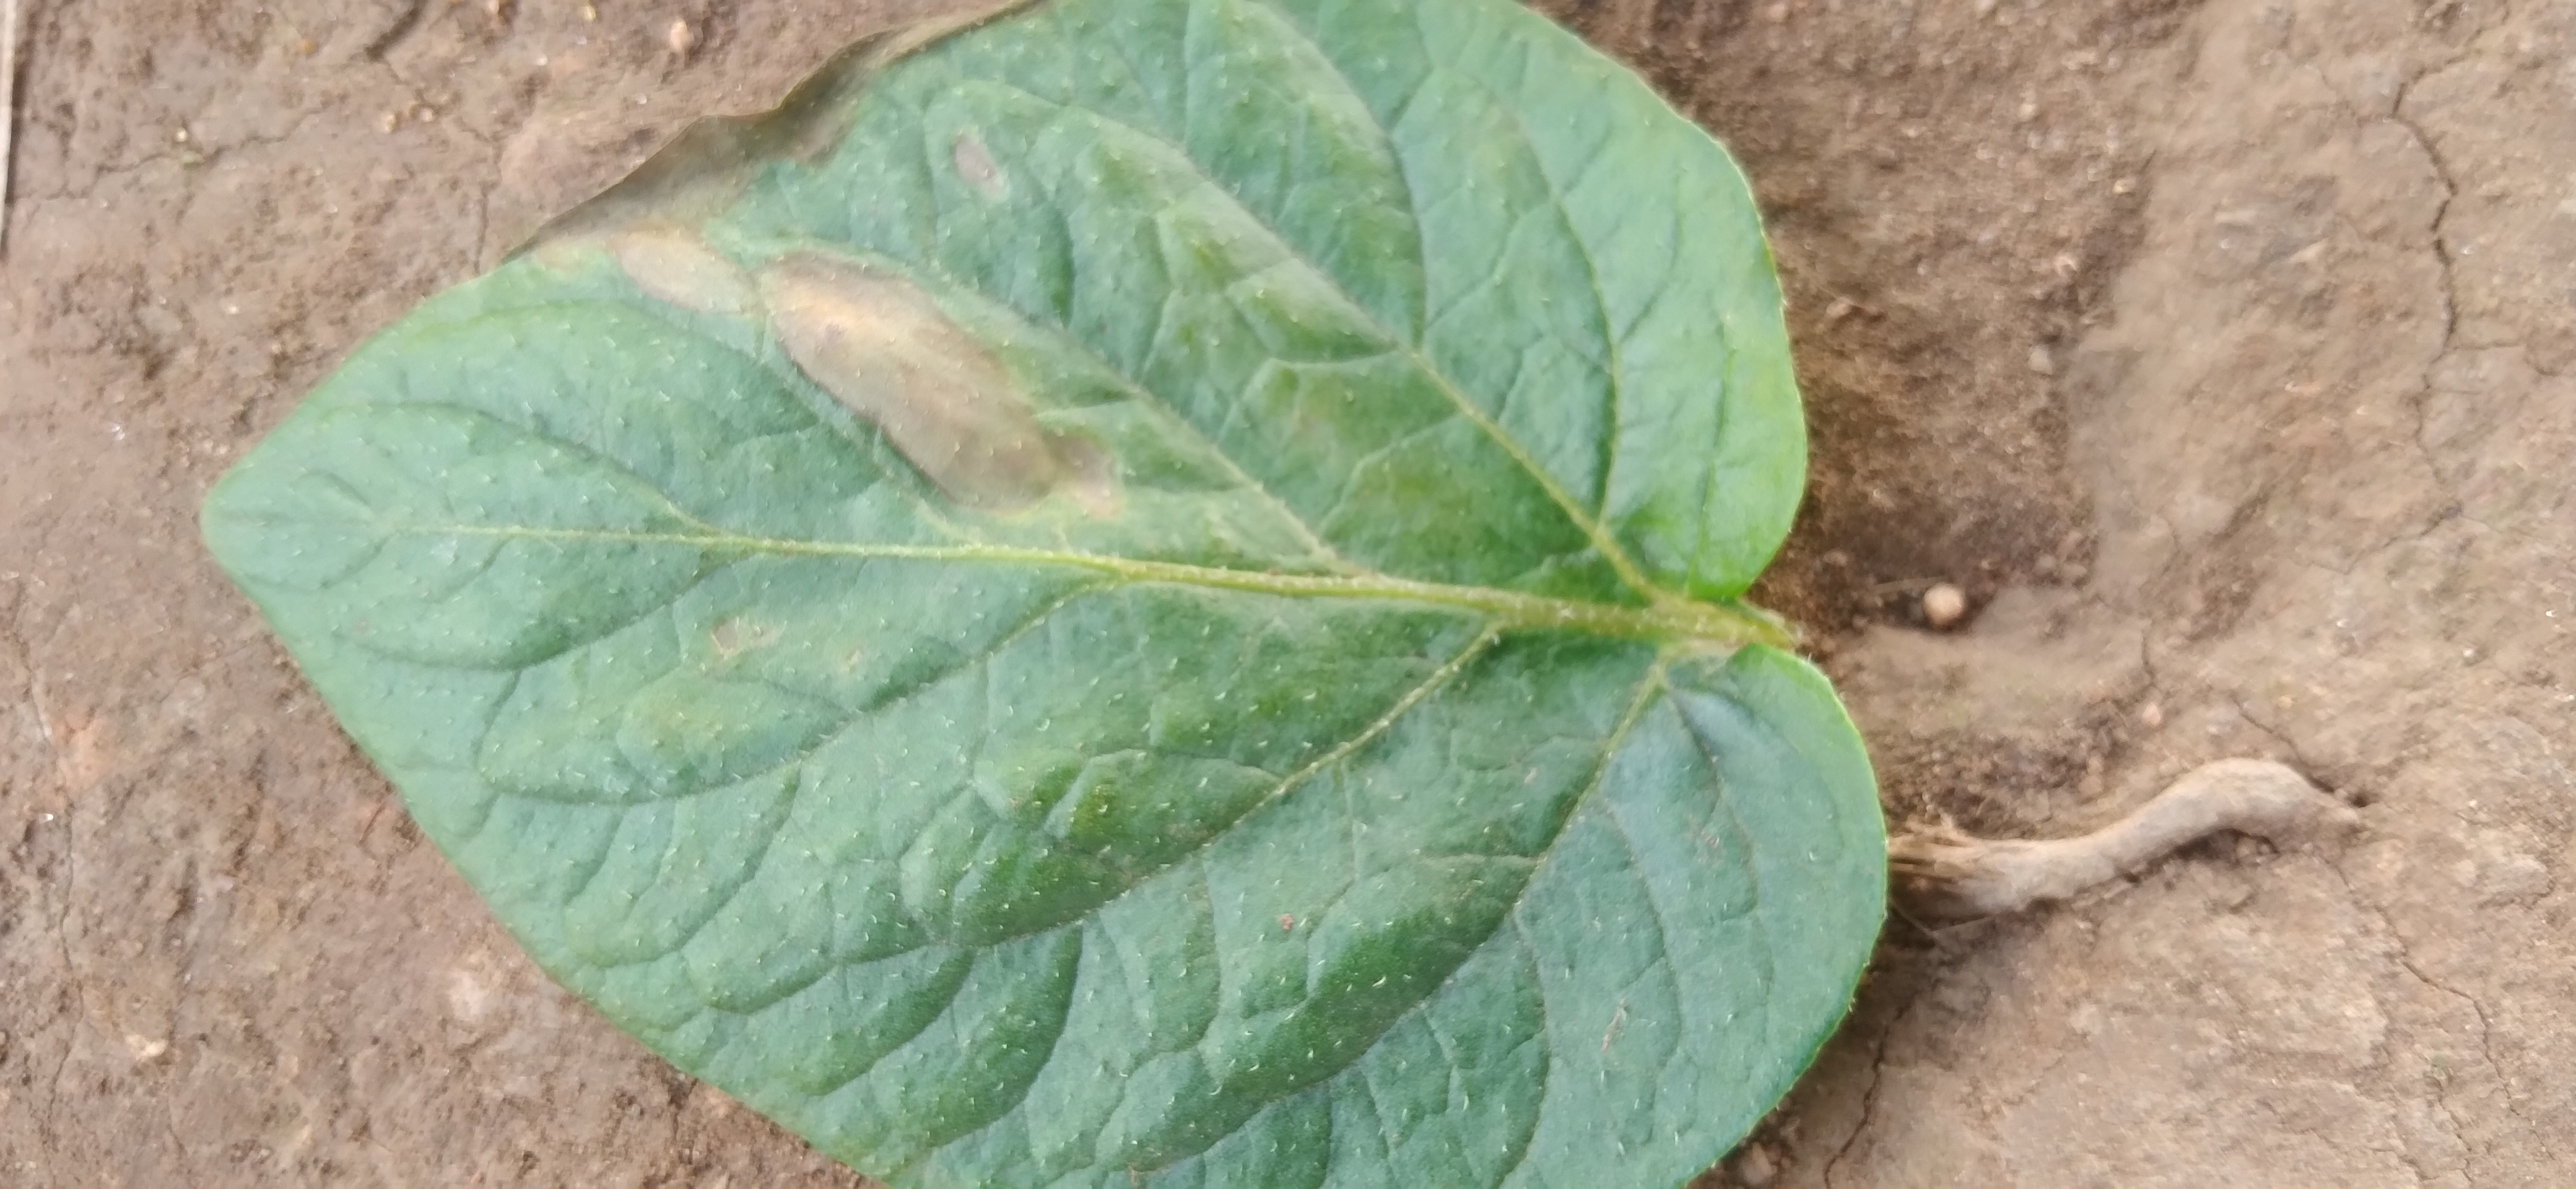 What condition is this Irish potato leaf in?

early blight
